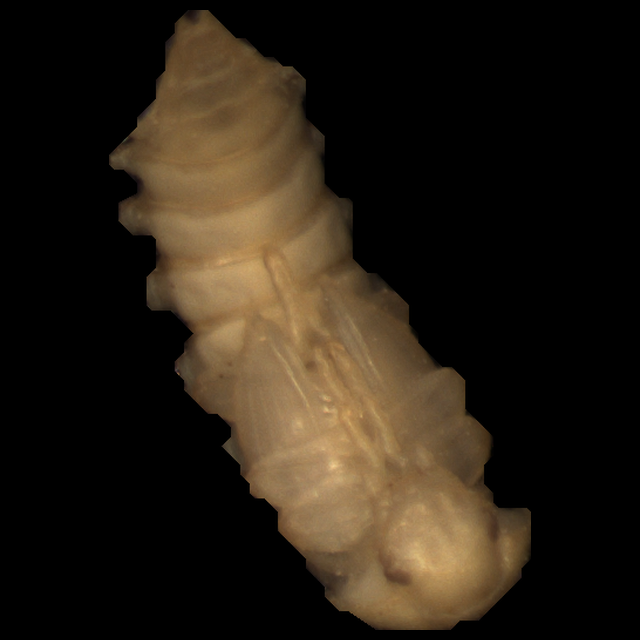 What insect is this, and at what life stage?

mealworm pupa
